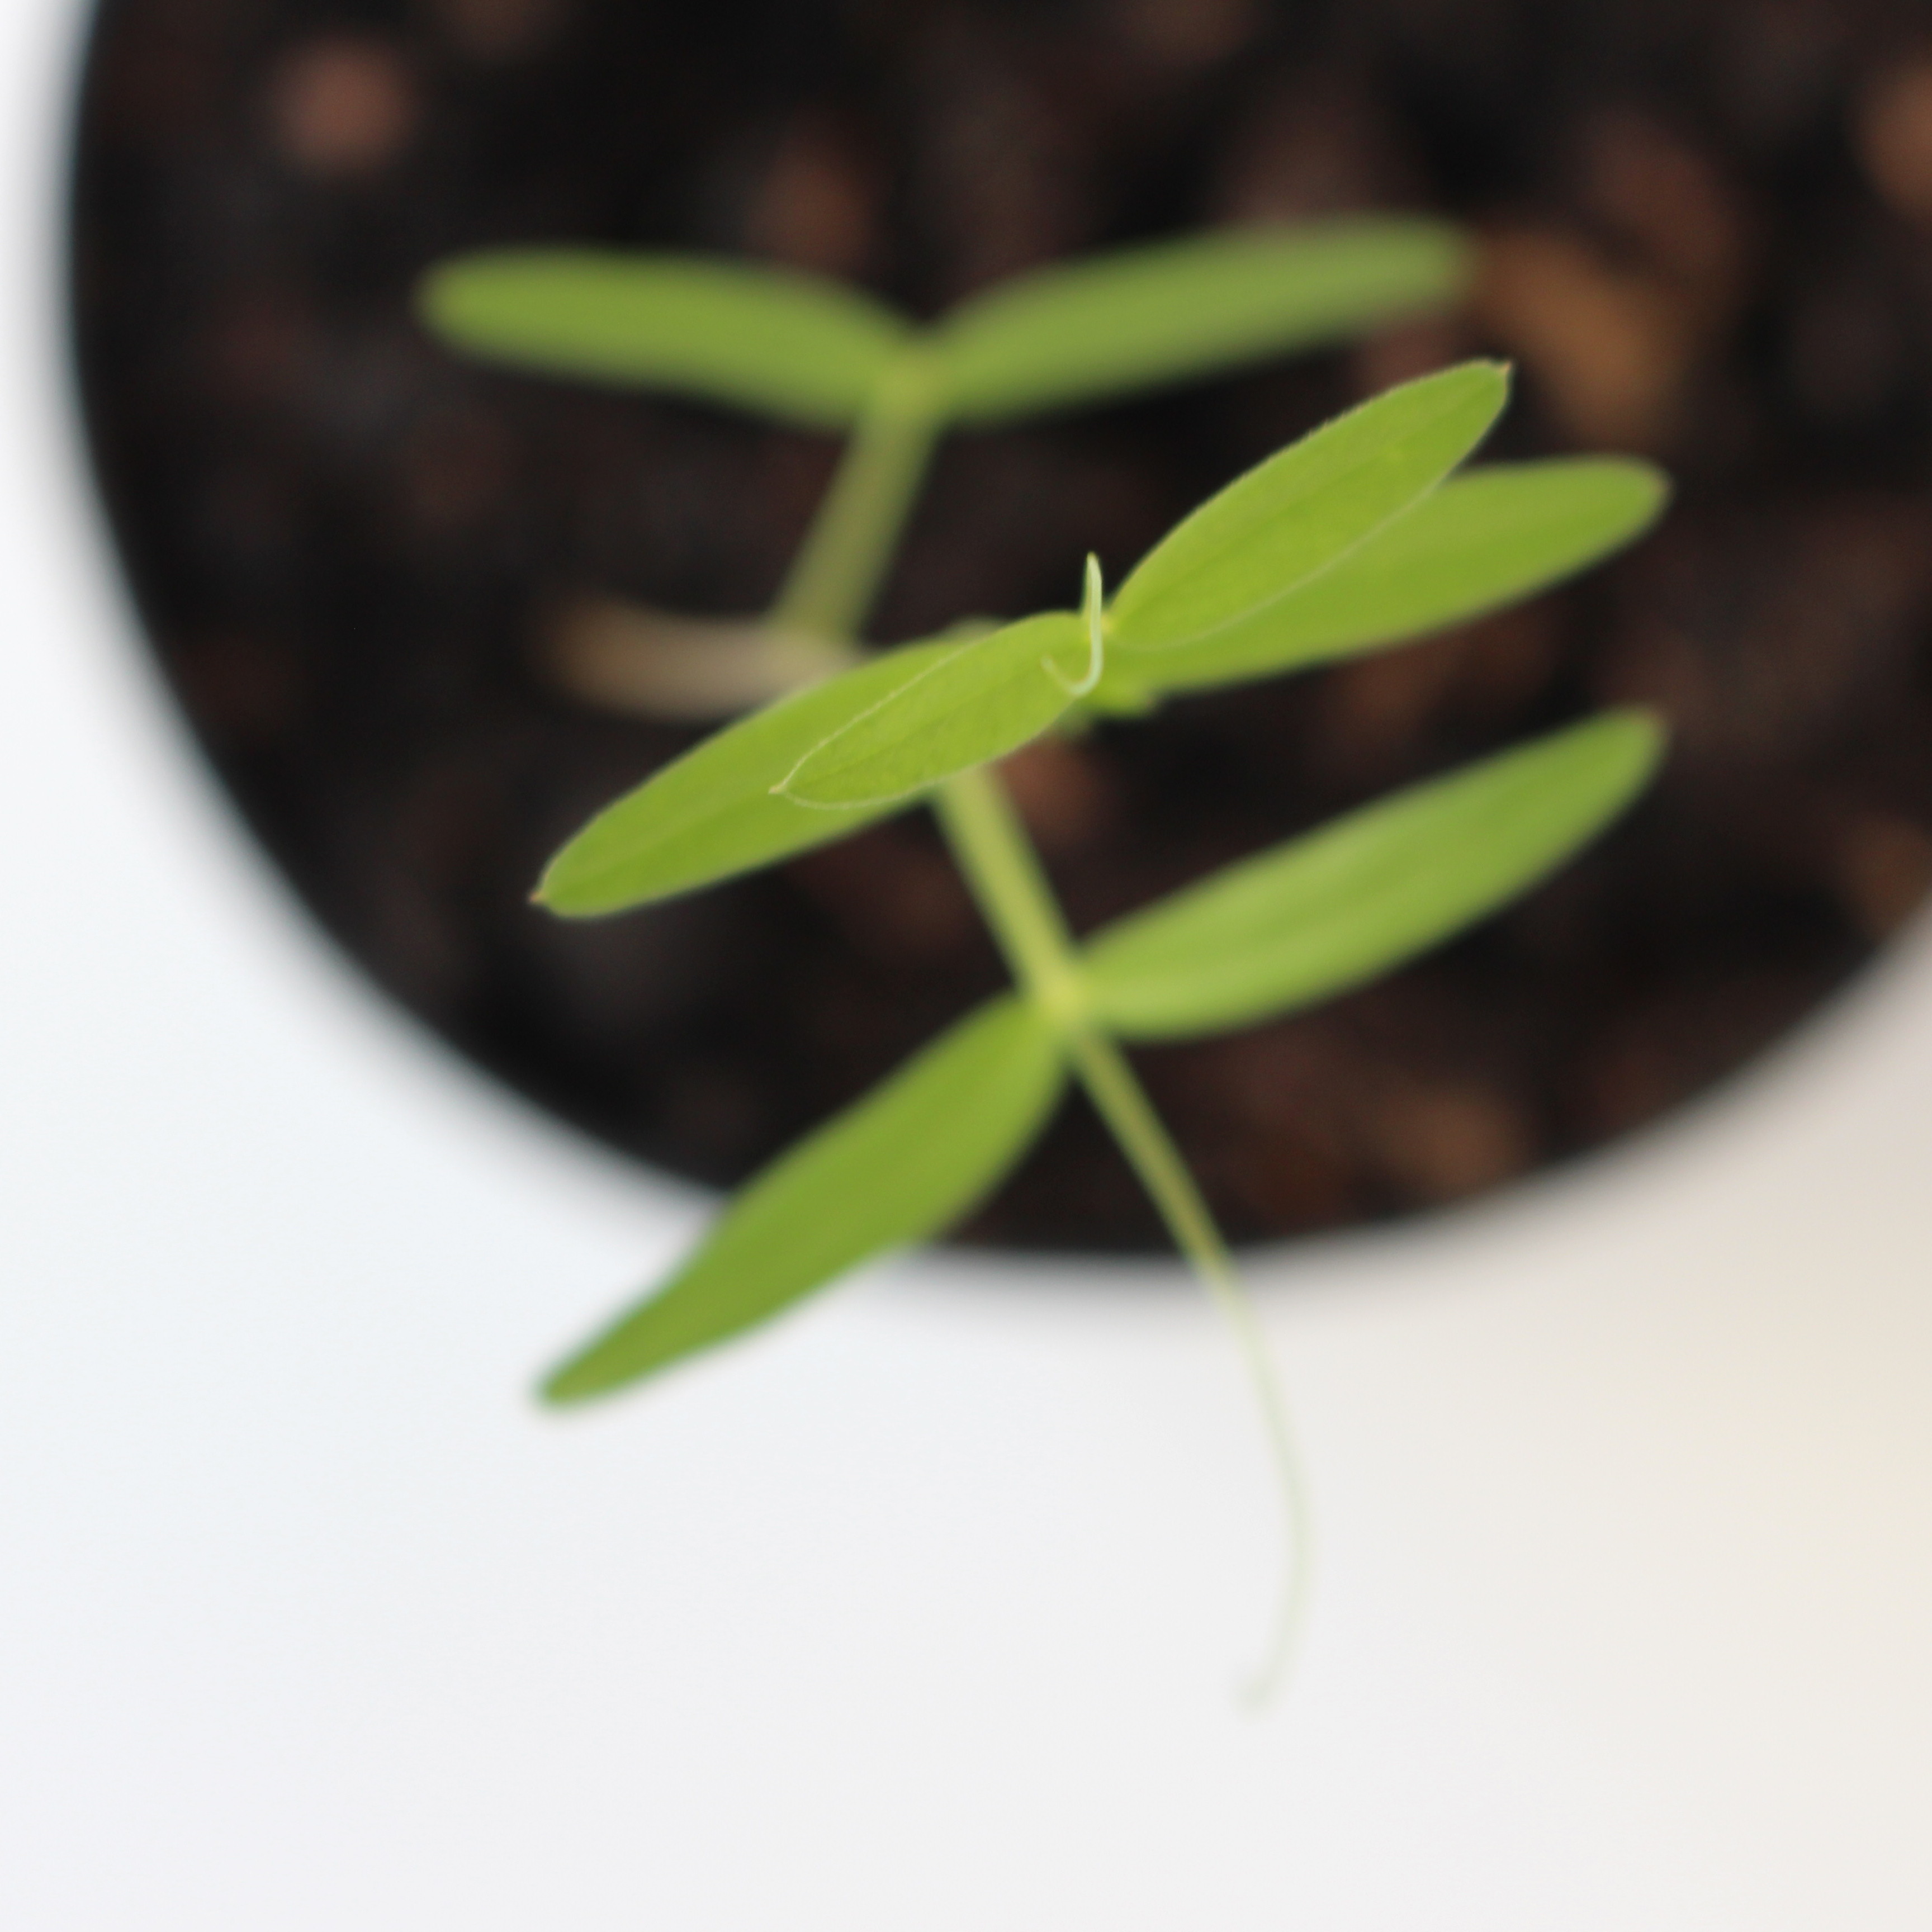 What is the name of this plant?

Vicia sativa
